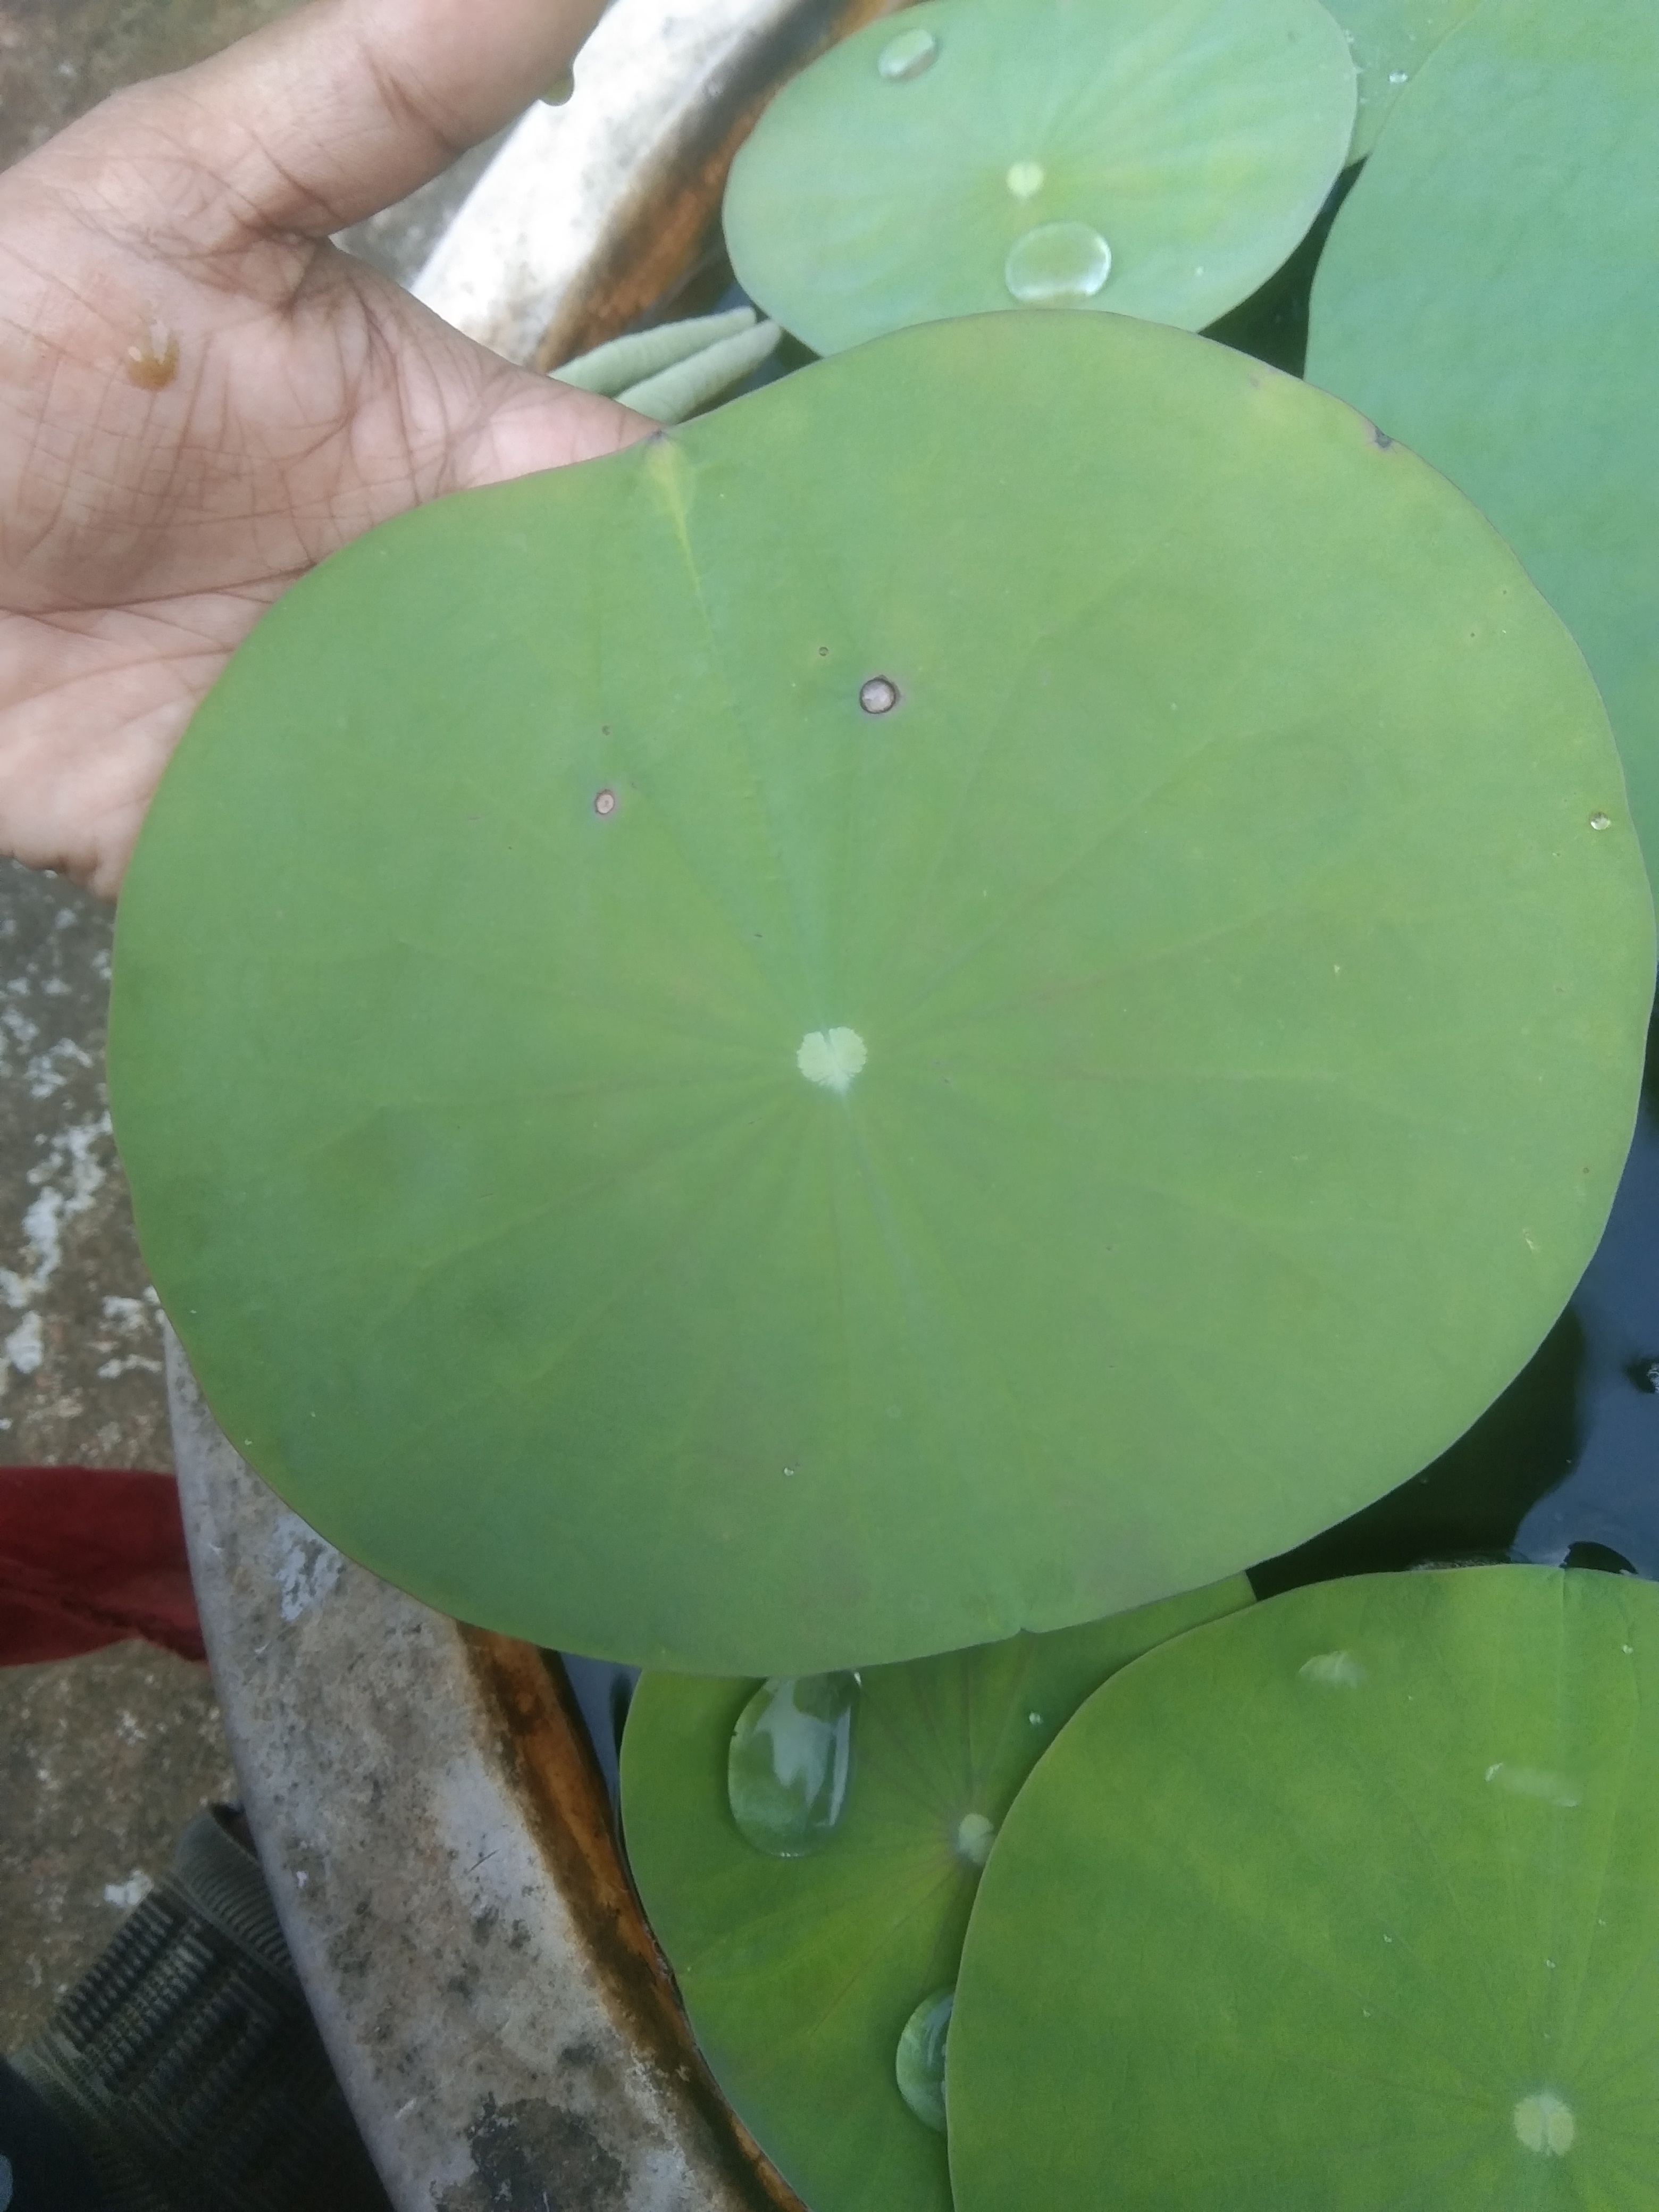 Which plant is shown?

lotus
